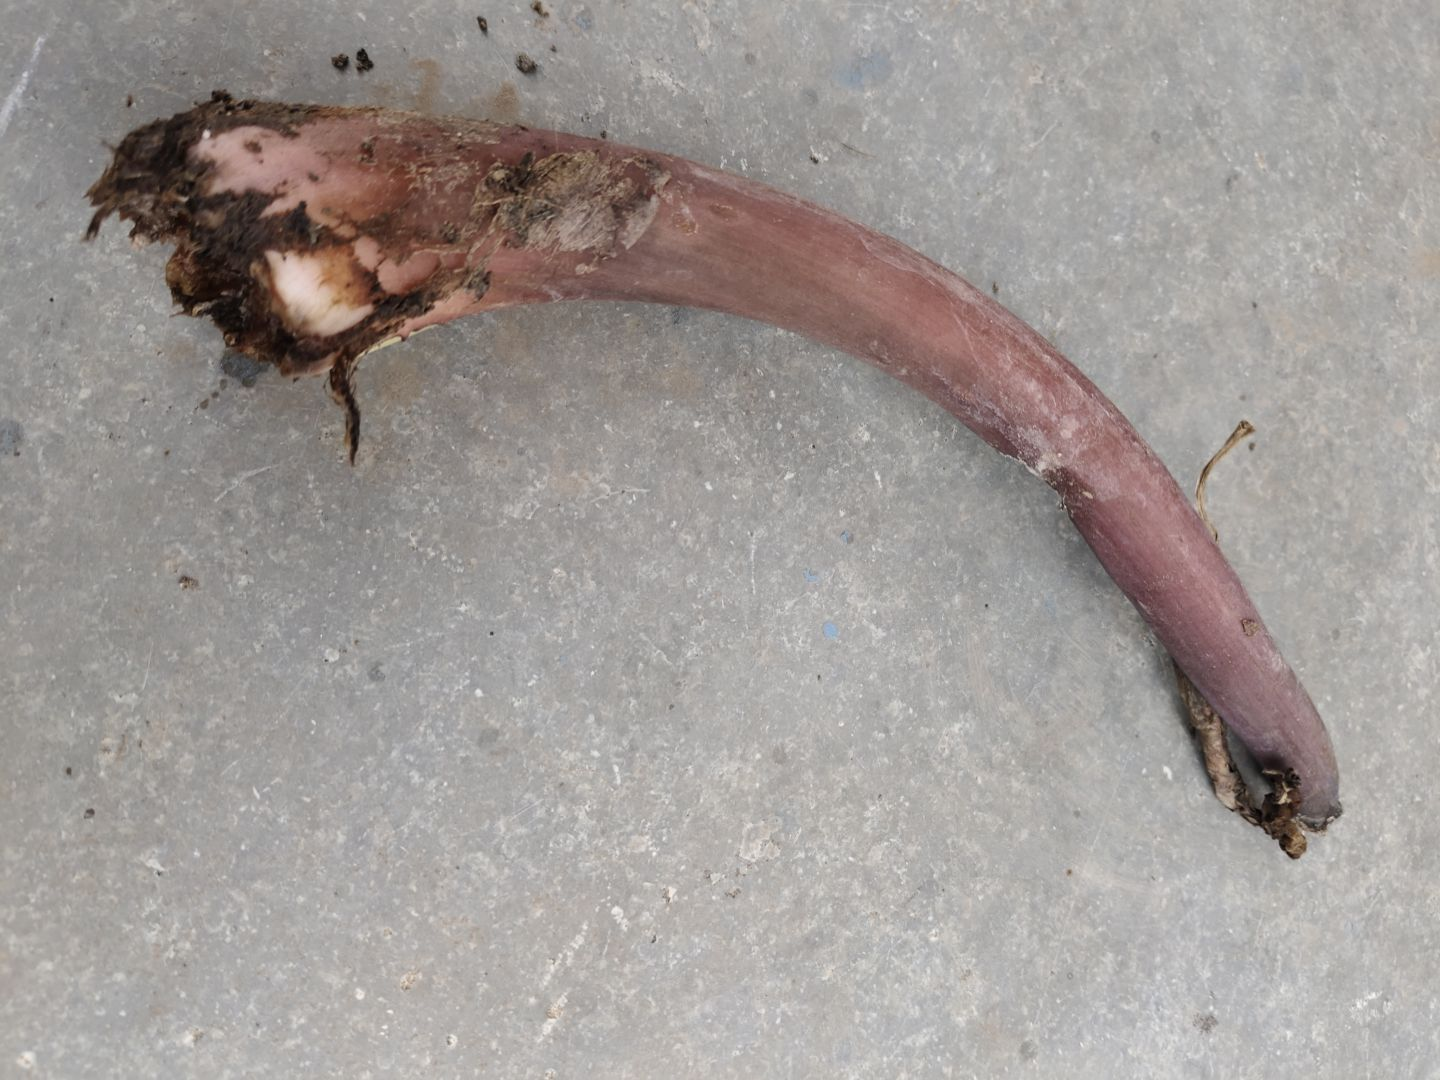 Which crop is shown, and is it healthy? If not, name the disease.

taro, root rot
